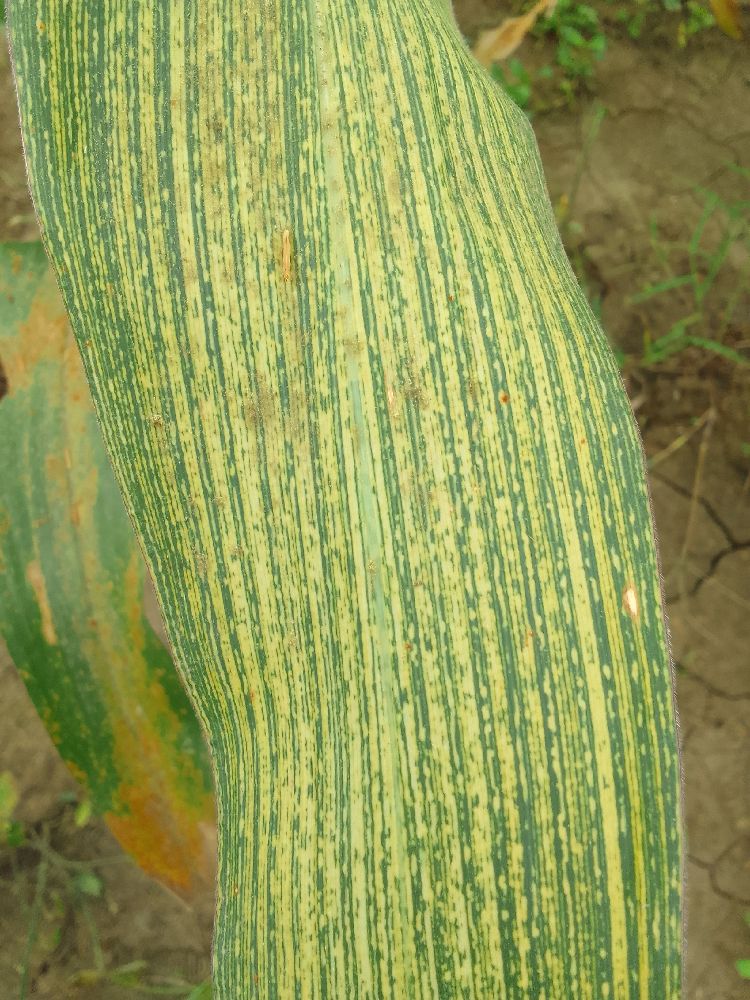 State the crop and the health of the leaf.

maize, maize streak virus
